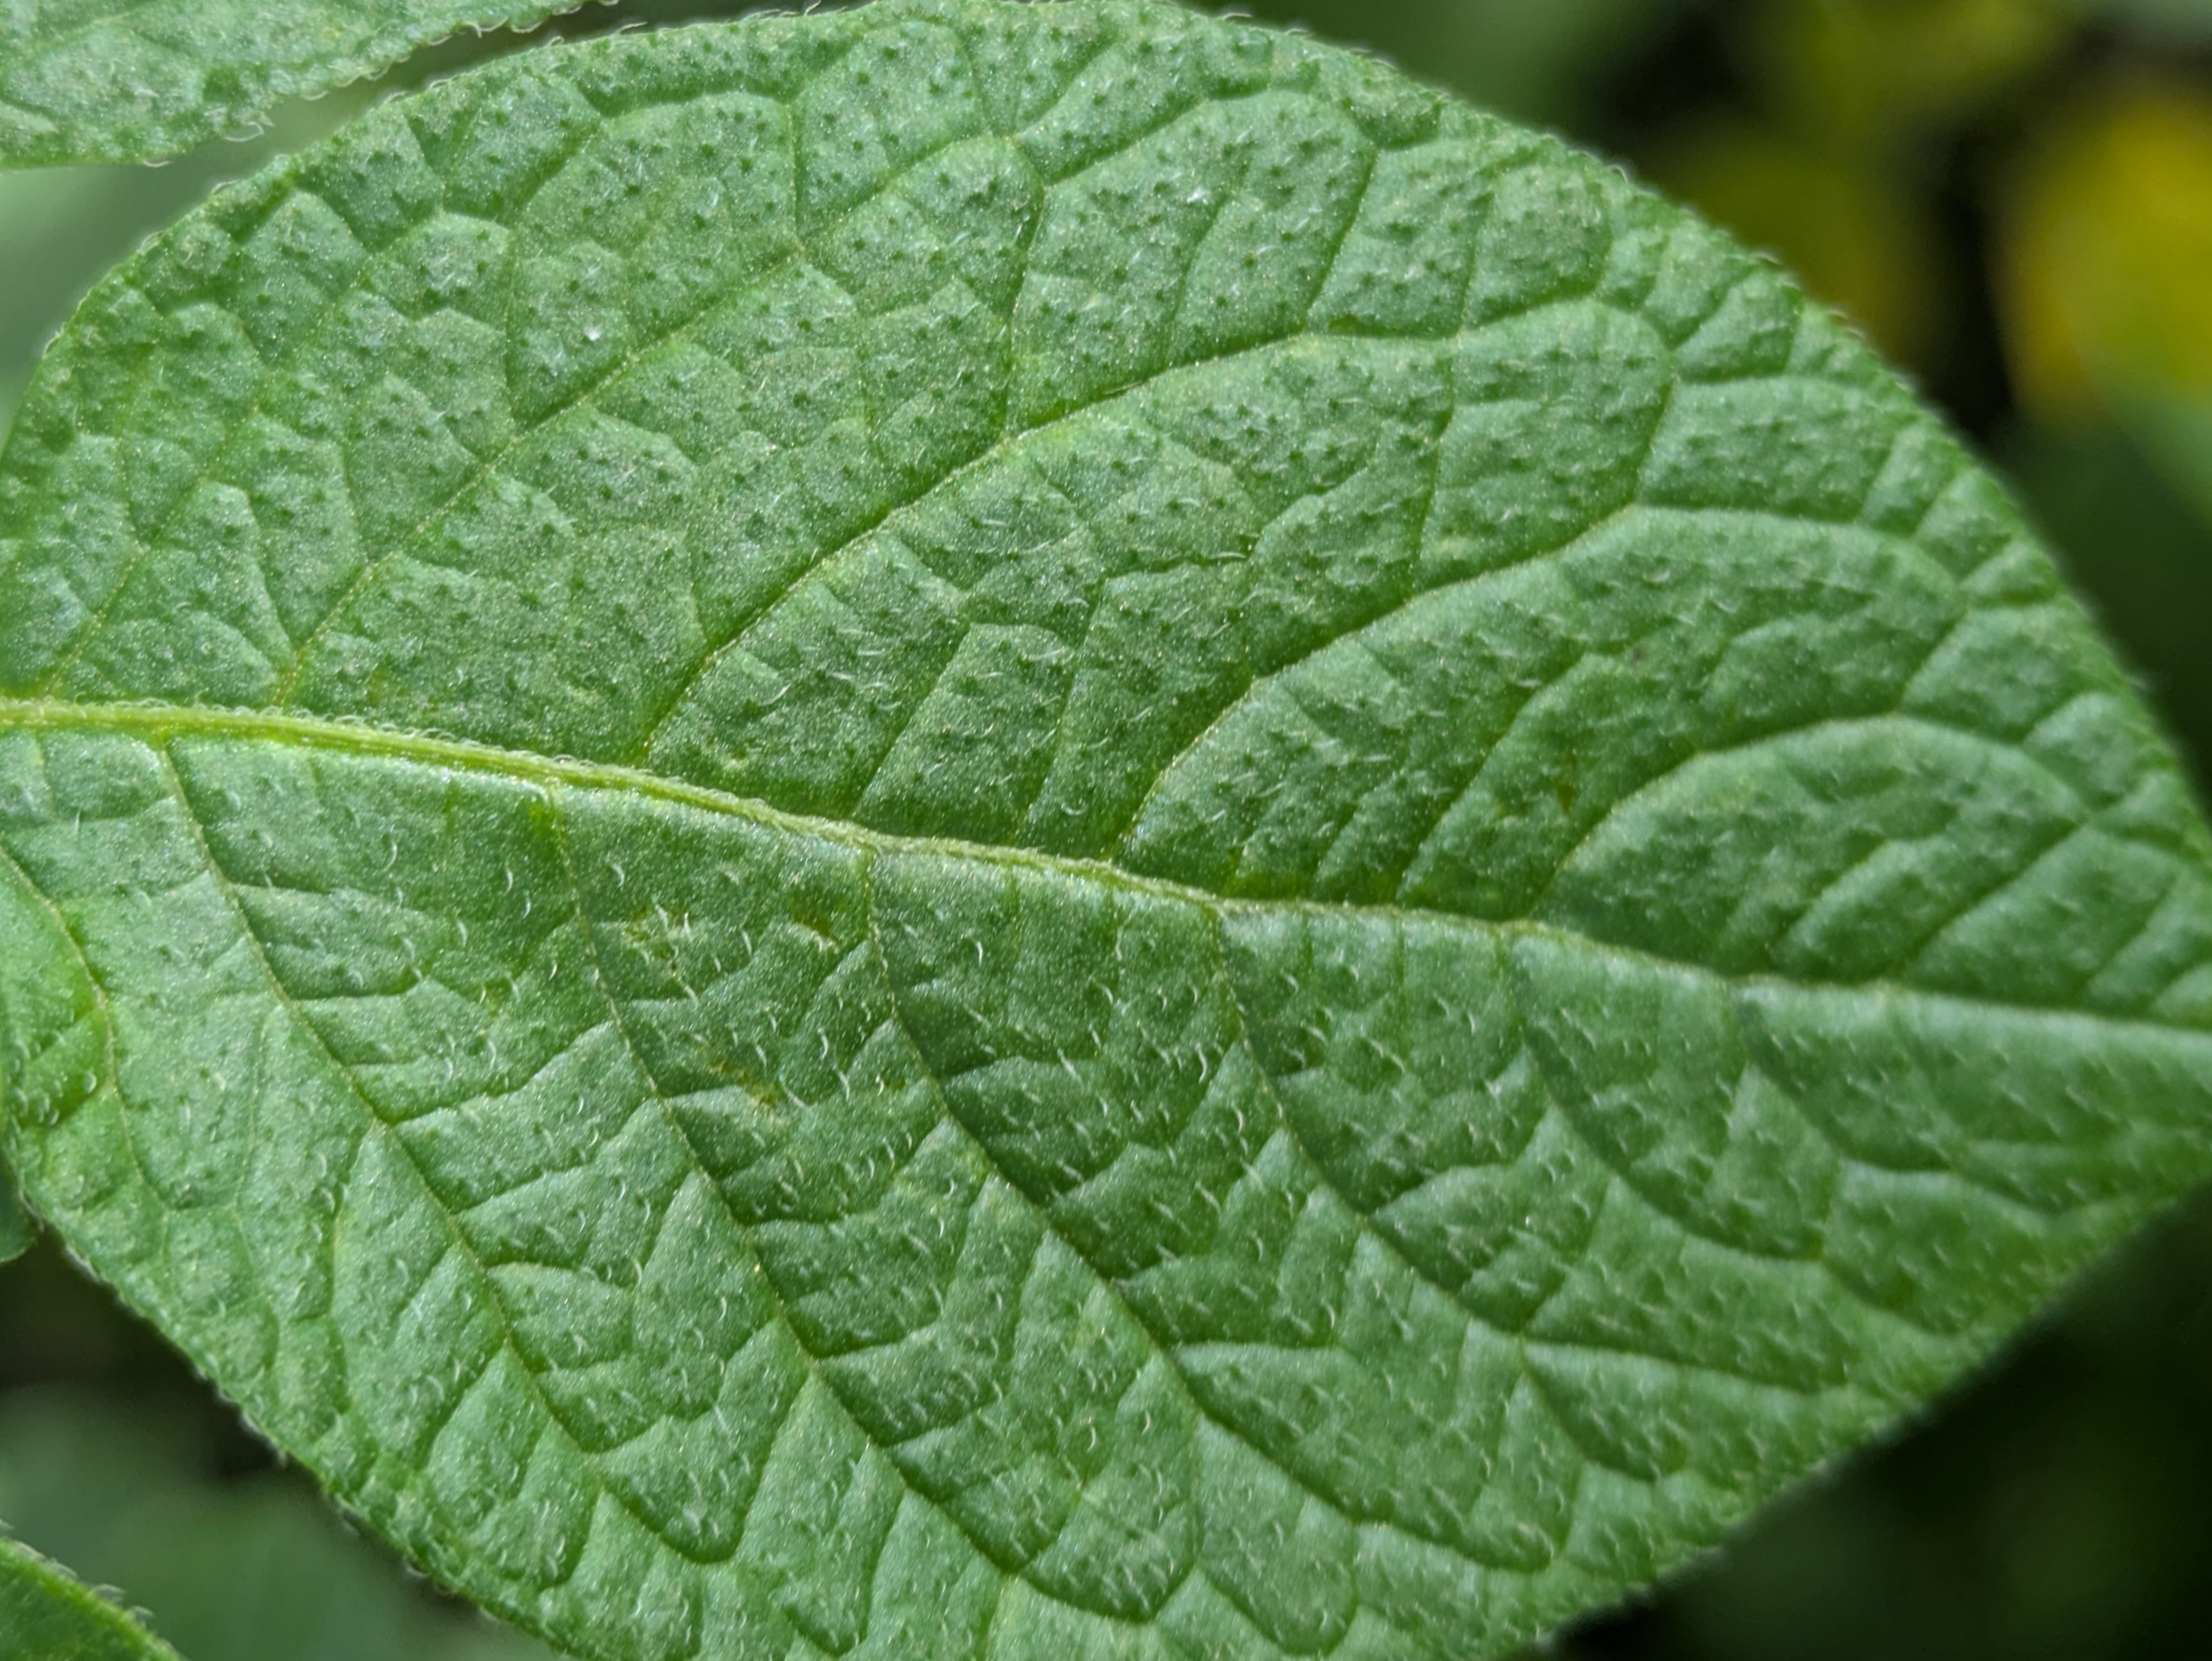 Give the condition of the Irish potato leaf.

healthy
